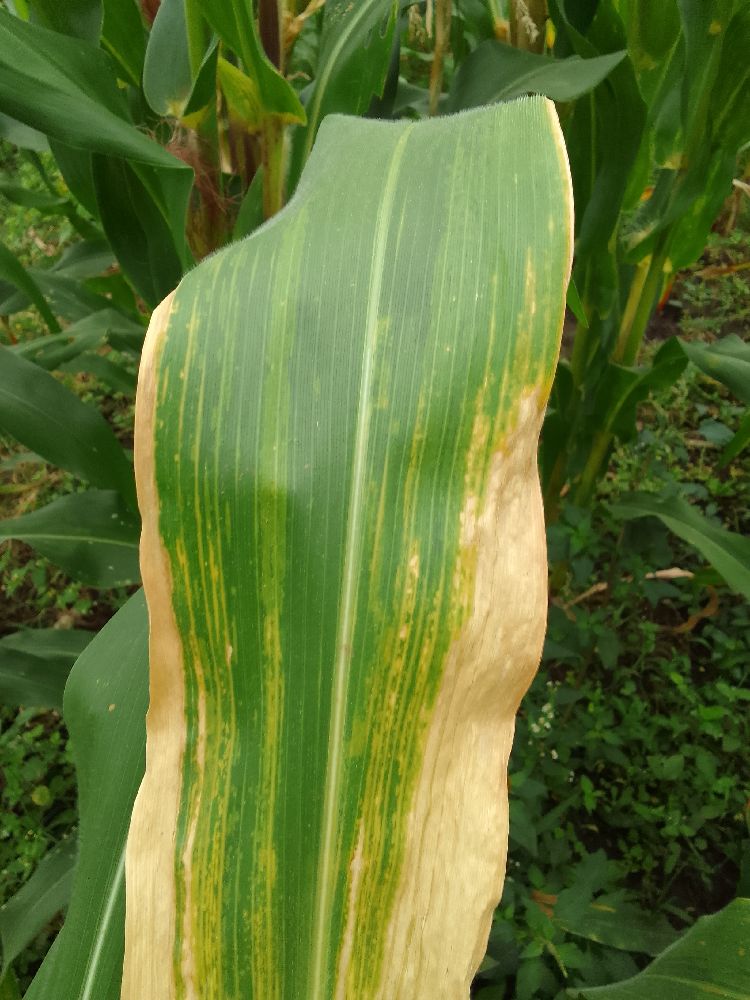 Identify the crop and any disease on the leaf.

maize, maize lethal necrosis
